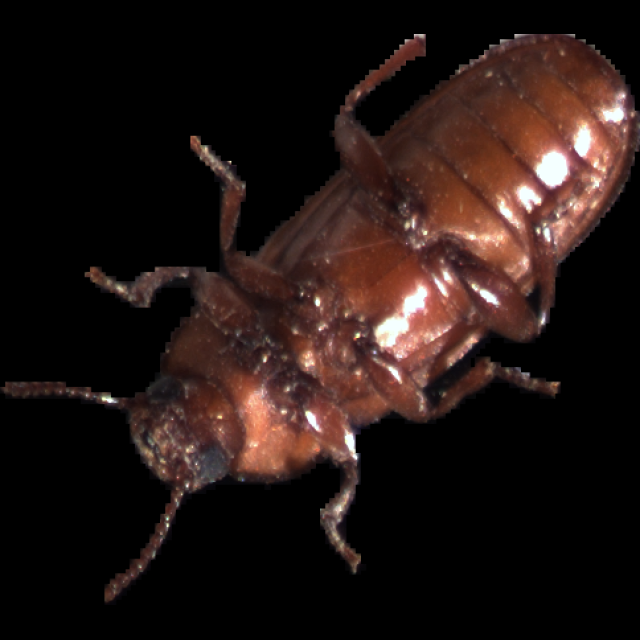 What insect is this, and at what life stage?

mealworm beetle
